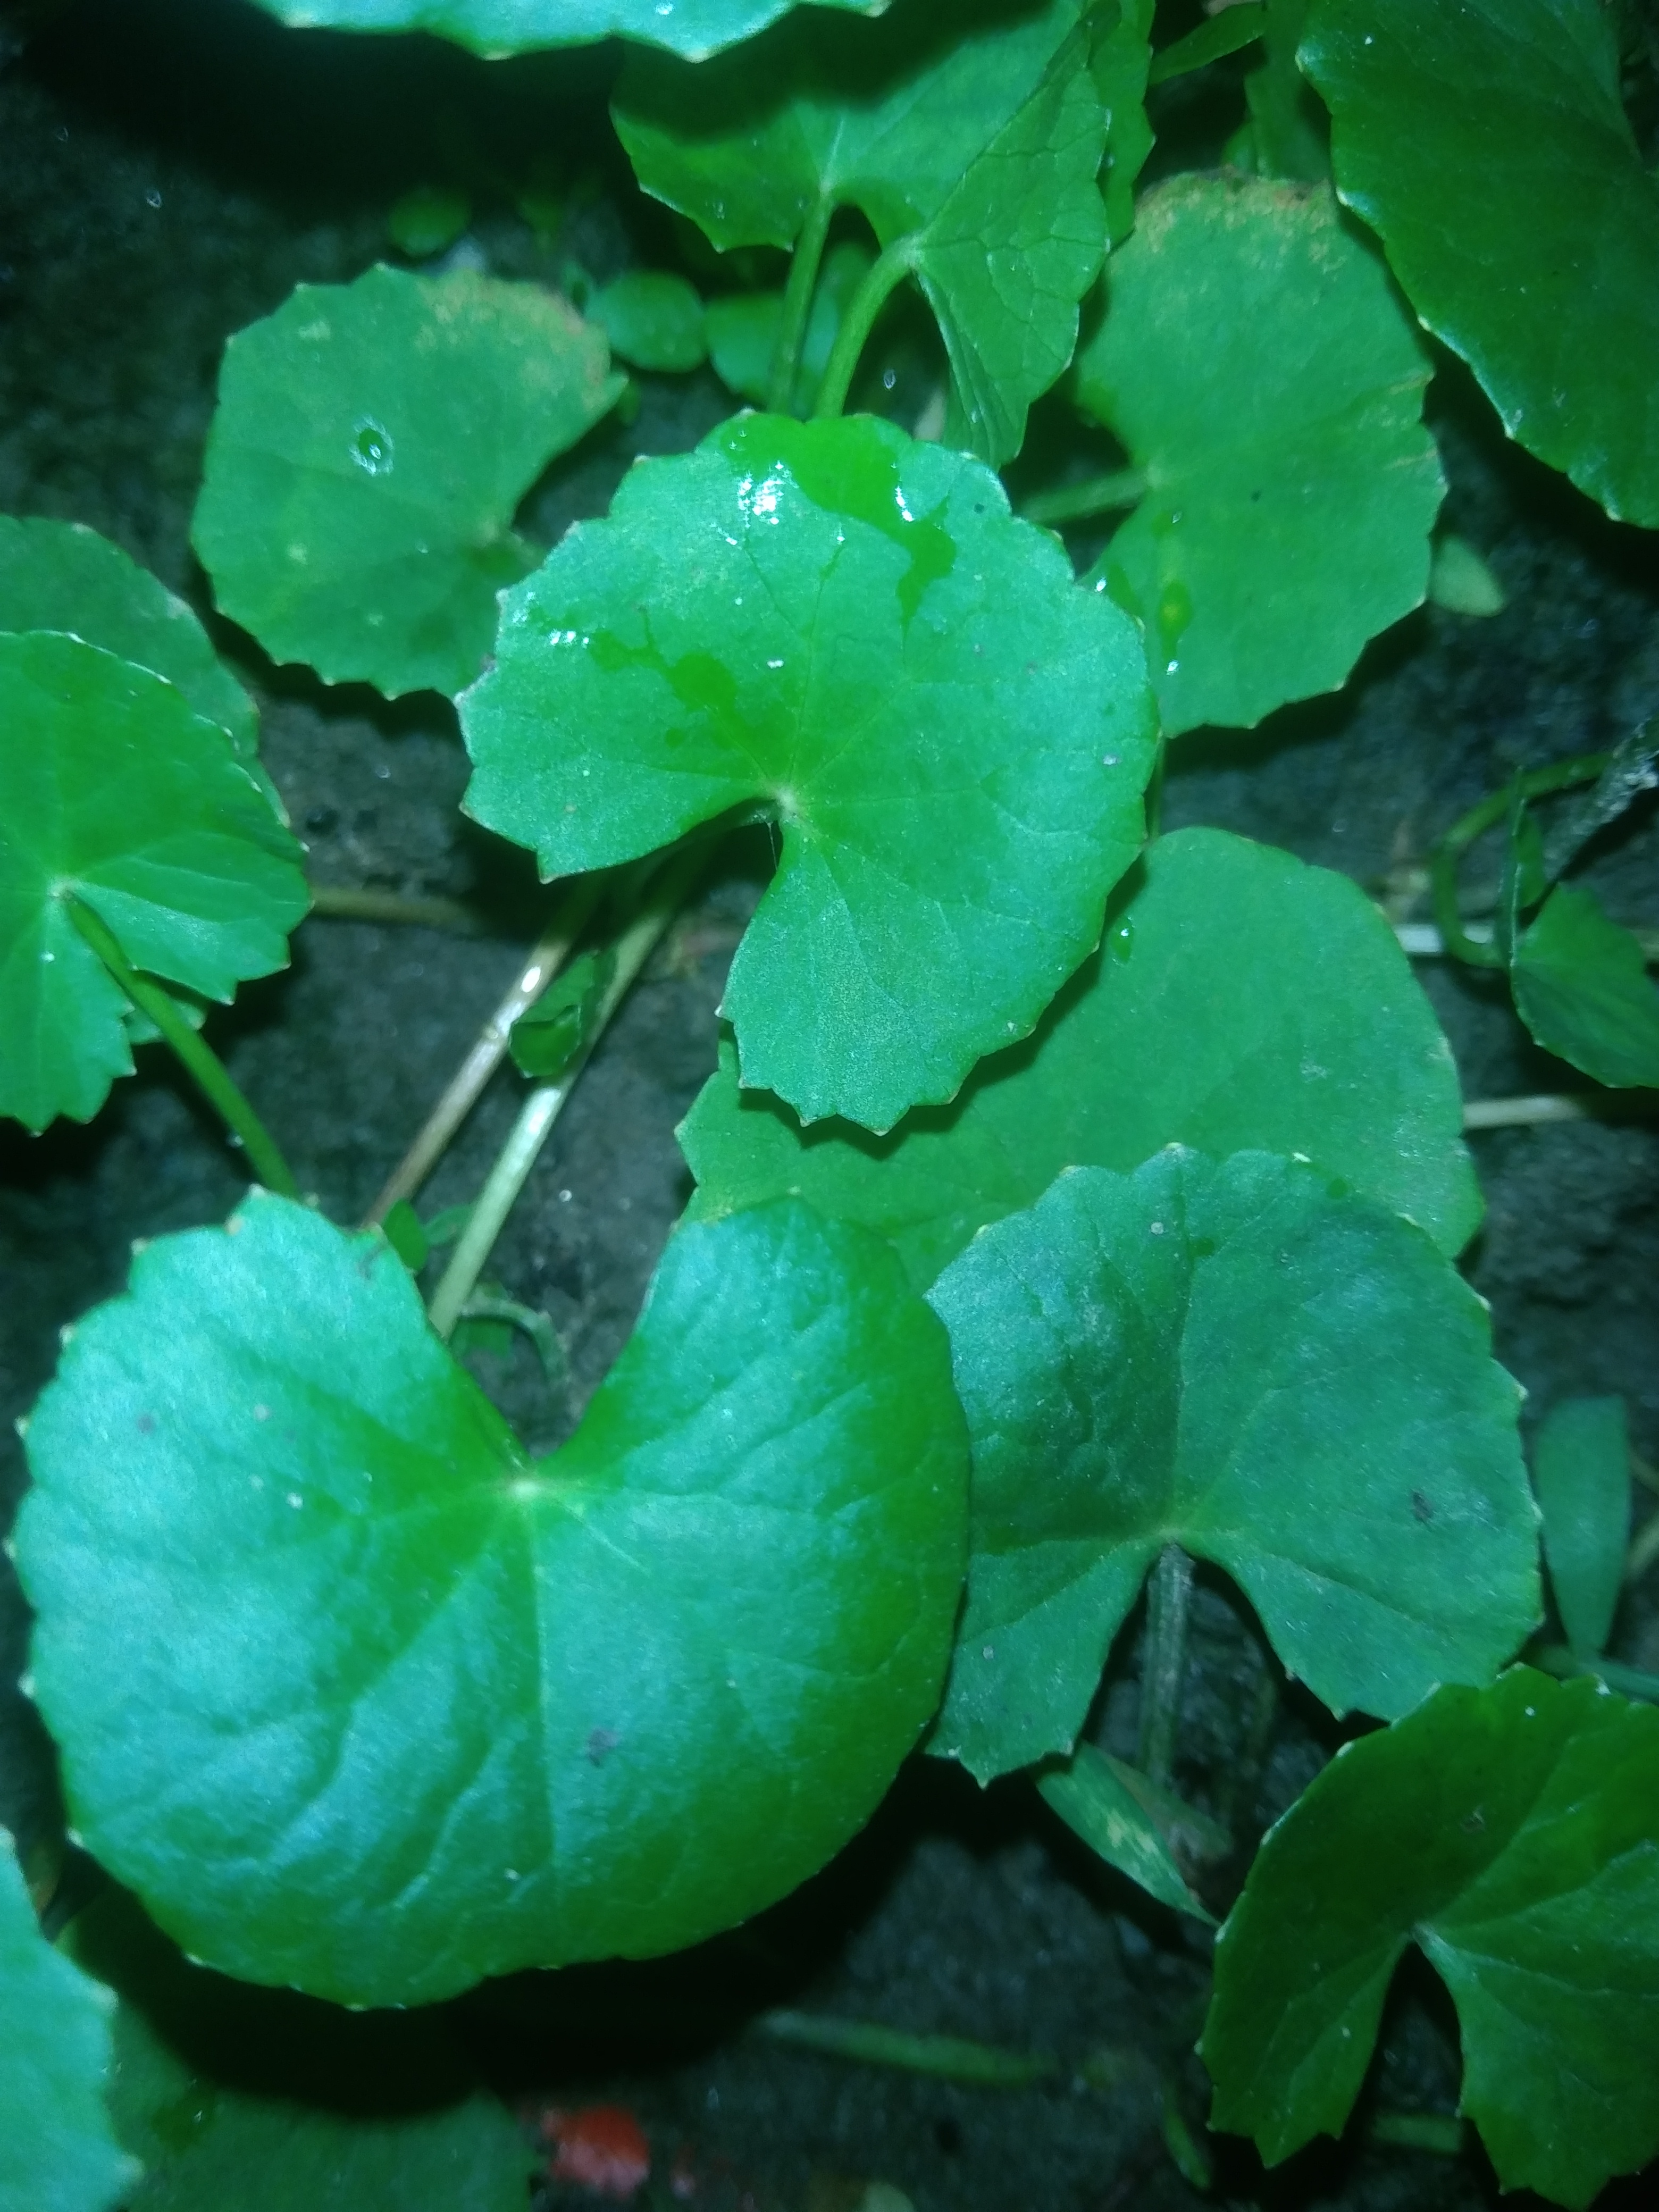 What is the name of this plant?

thankuni
